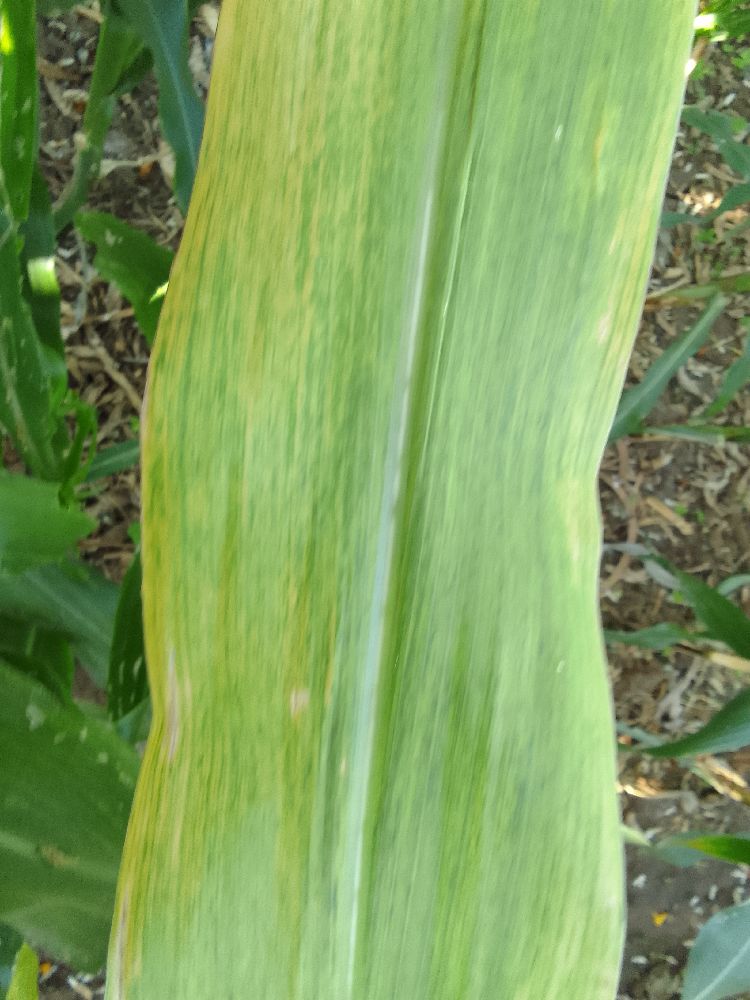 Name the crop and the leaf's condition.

maize, maize lethal necrosis
